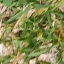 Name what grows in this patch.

grass
